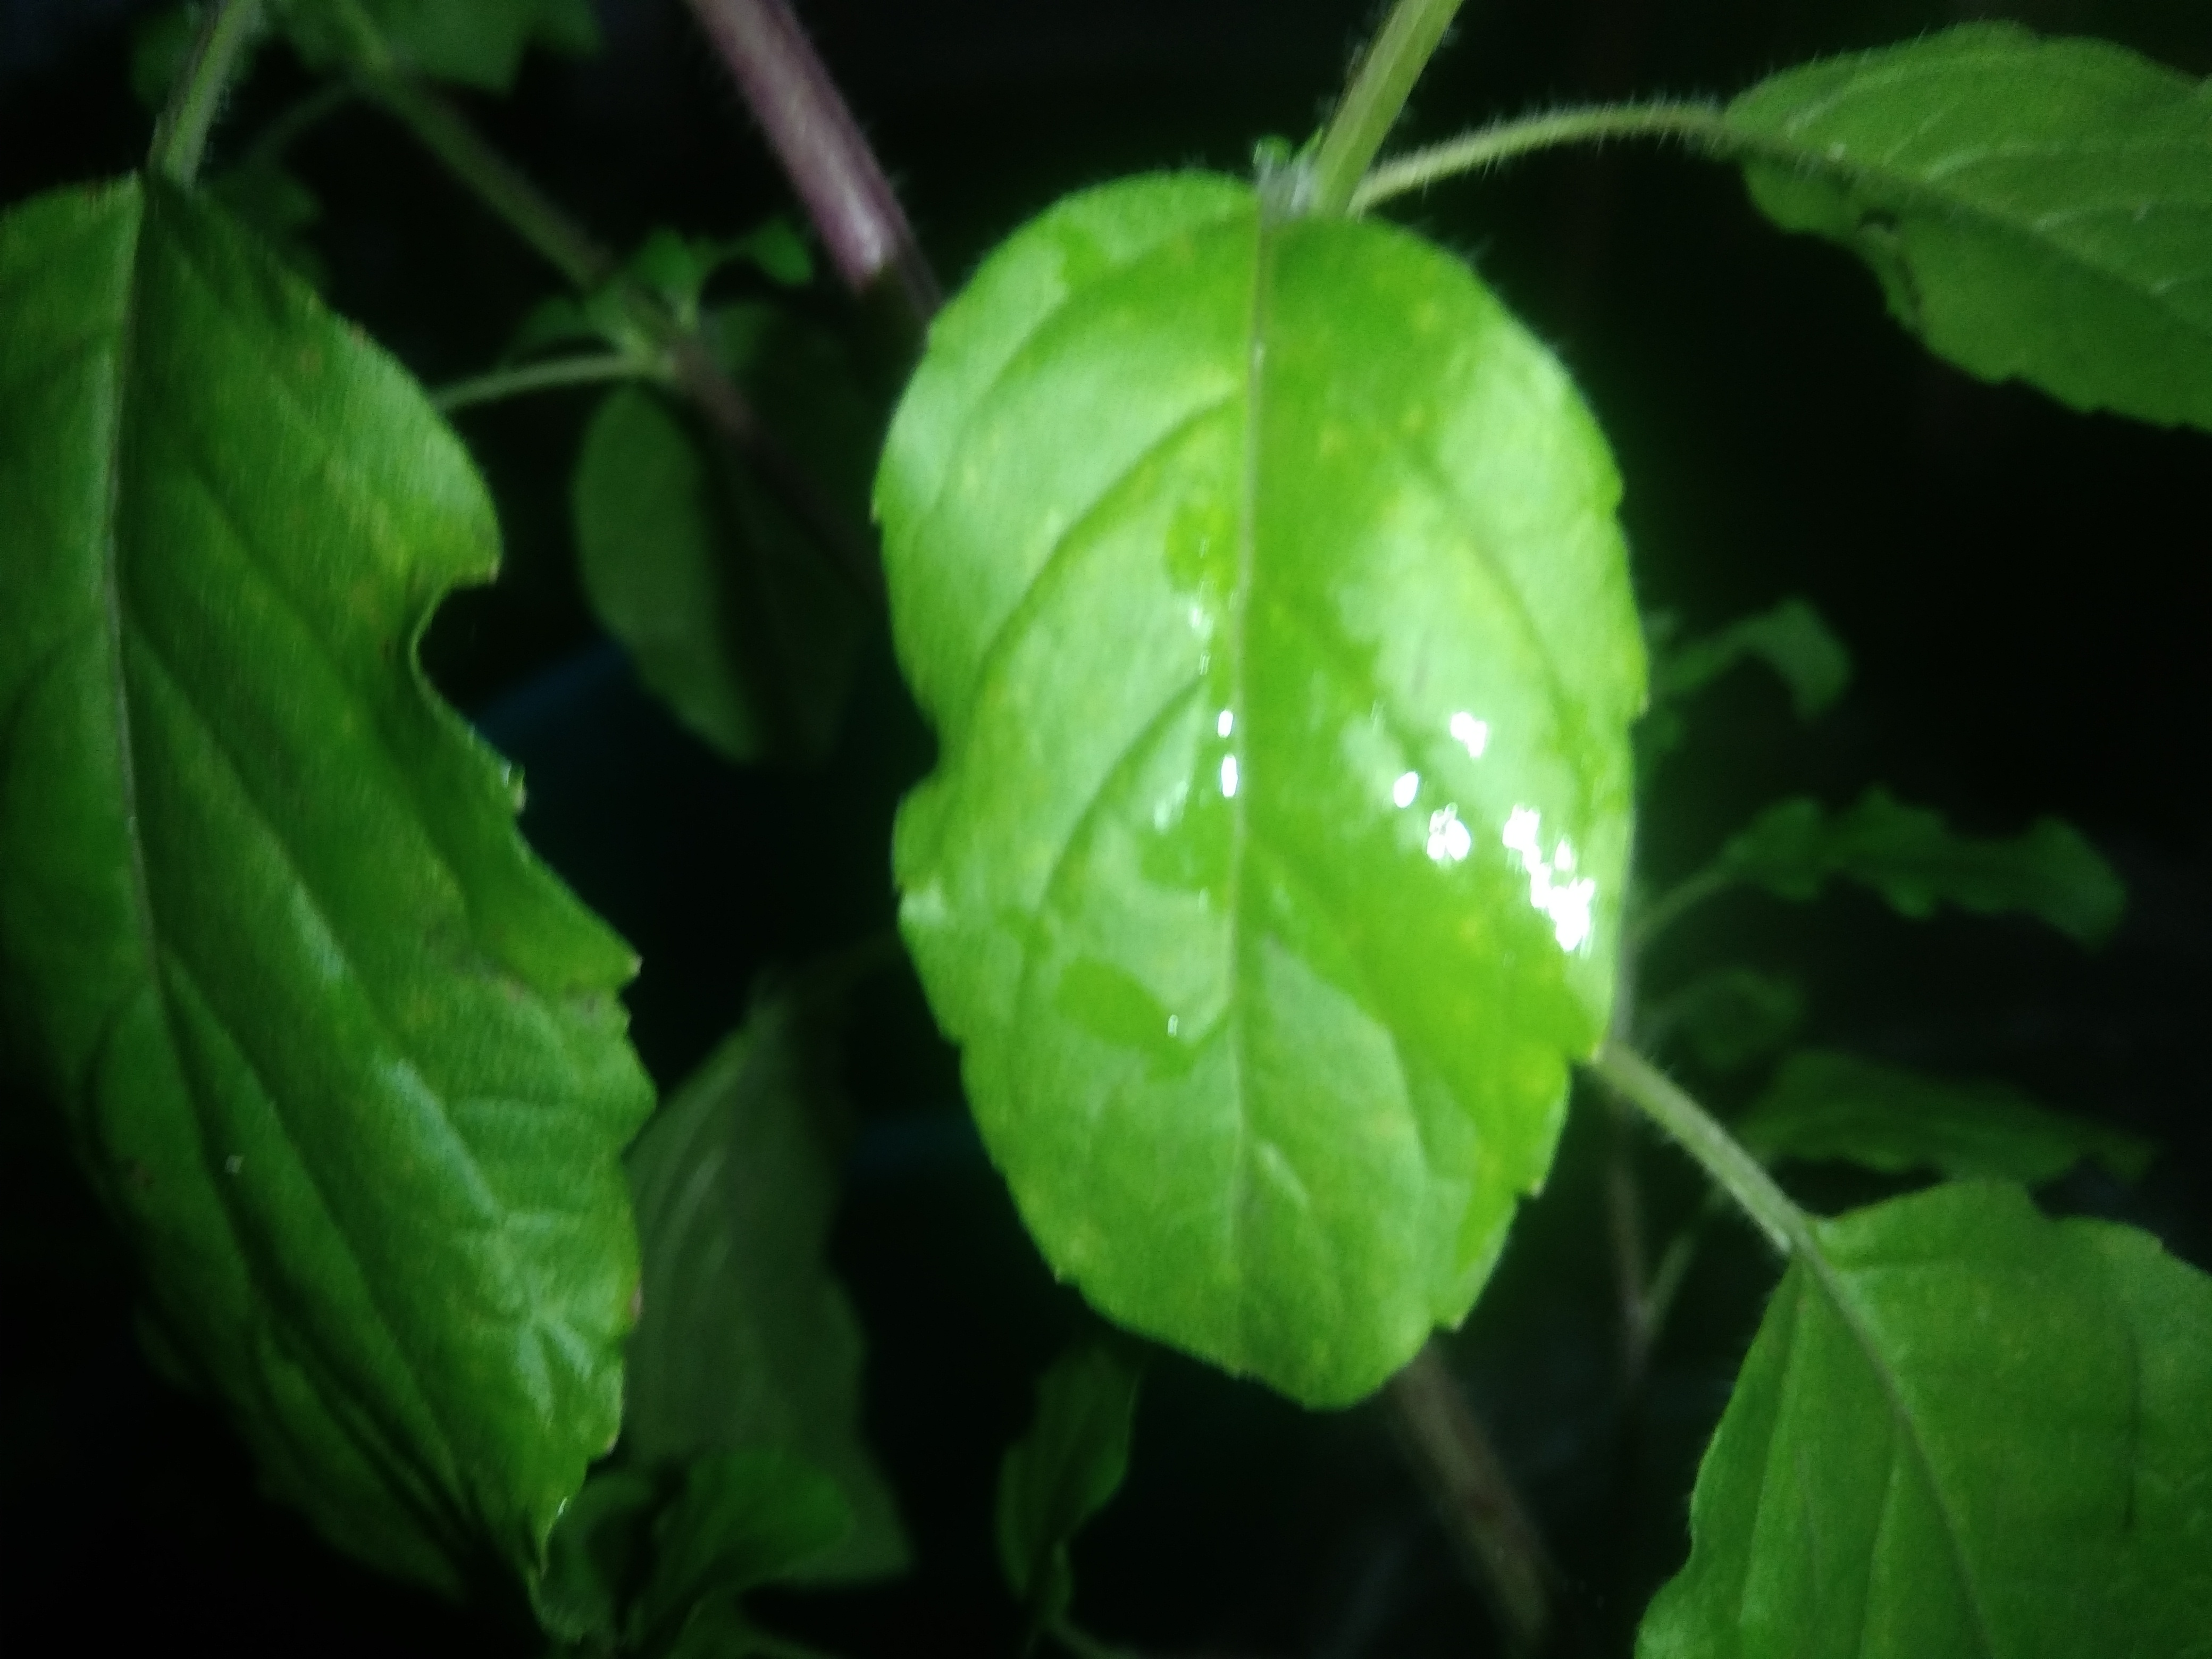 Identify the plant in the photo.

tulshi
